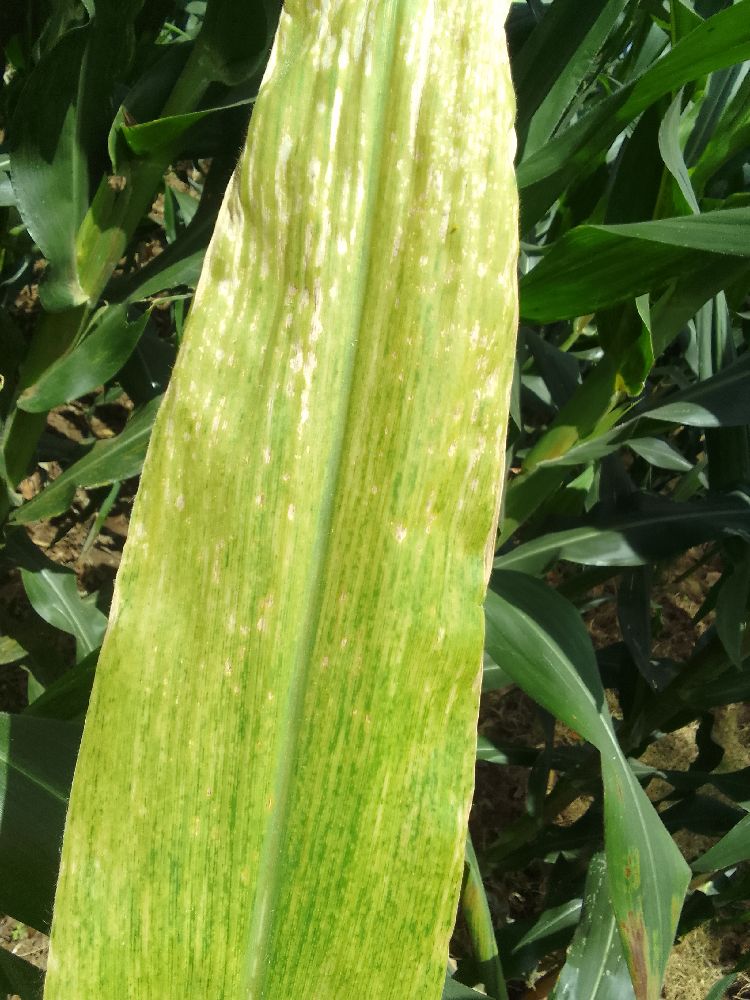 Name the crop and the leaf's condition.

maize, maize lethal necrosis
